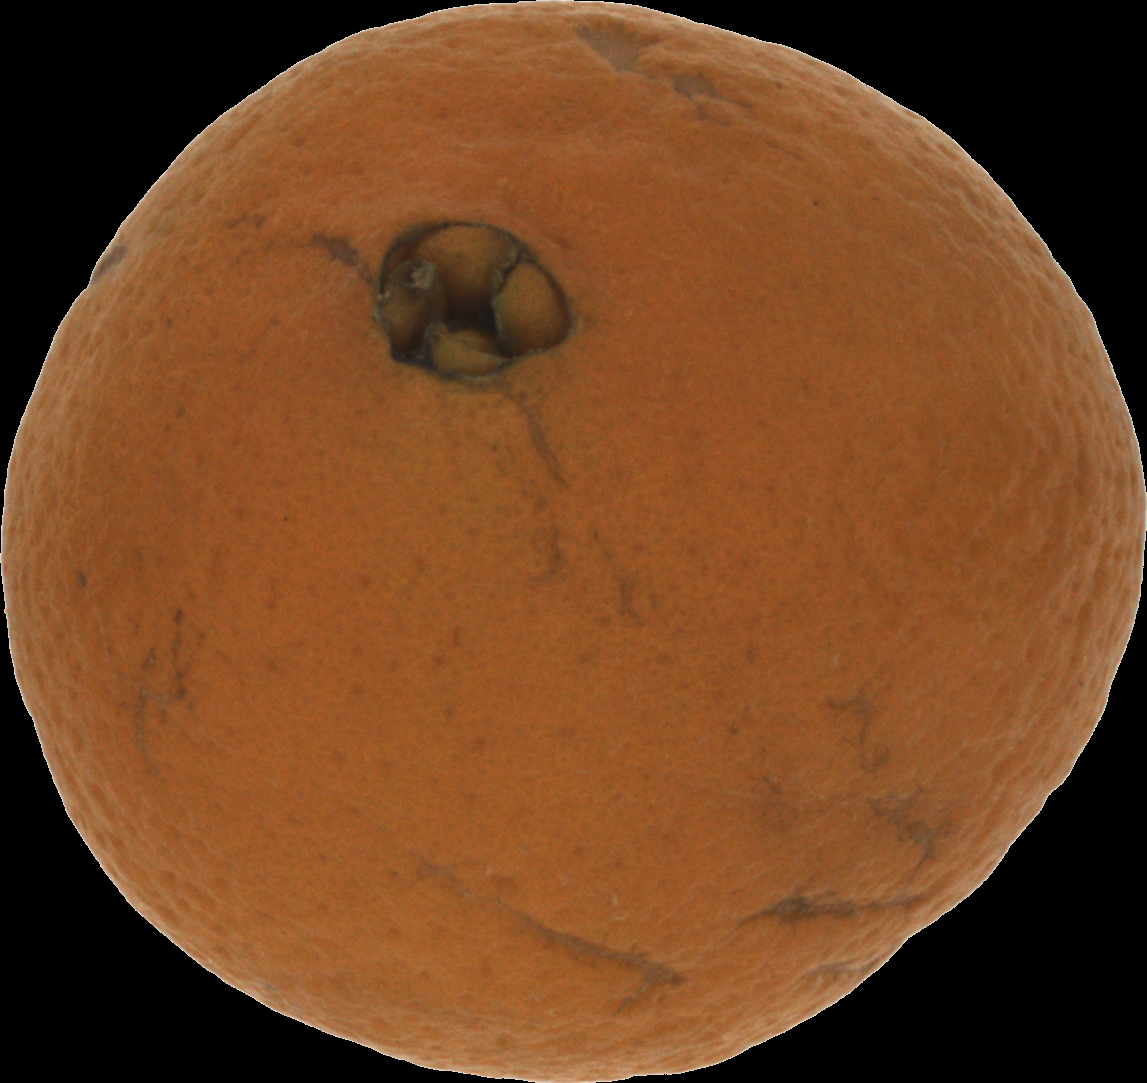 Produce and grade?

orange, bad
